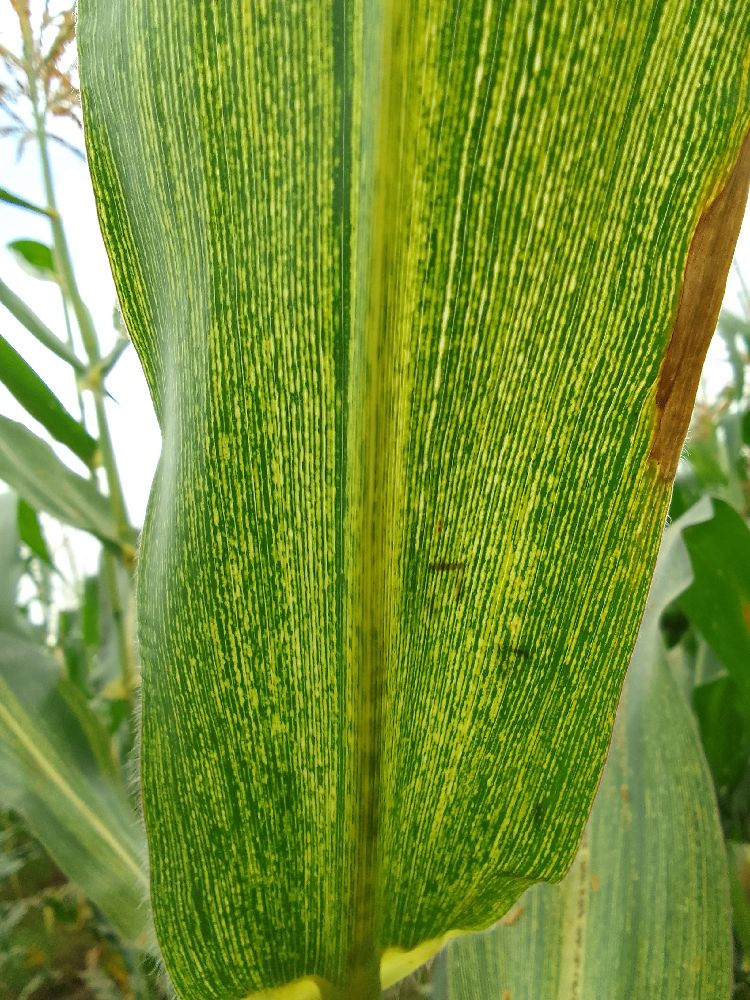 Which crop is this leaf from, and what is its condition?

maize, maize streak virus
